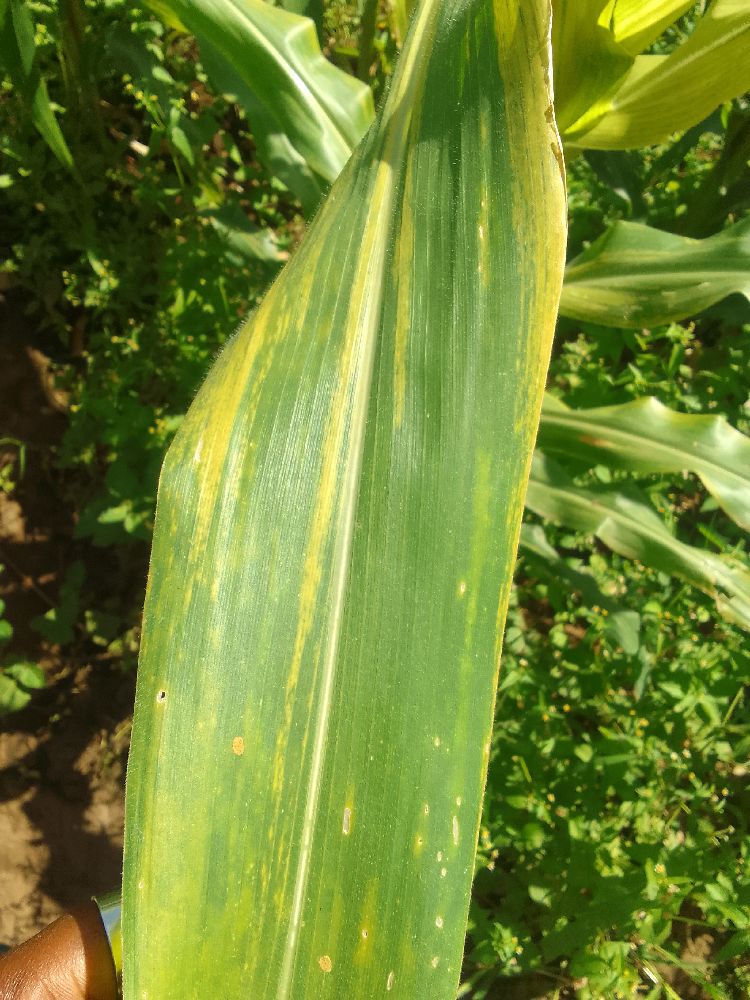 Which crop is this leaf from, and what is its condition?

maize, maize lethal necrosis
